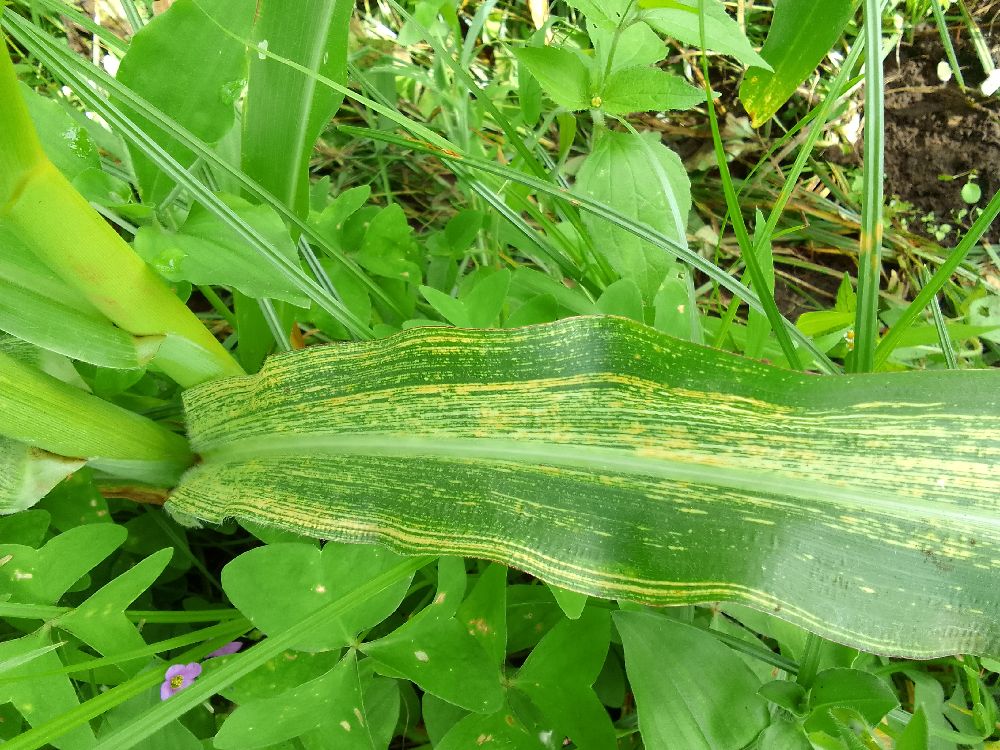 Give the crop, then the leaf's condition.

maize, maize streak virus
